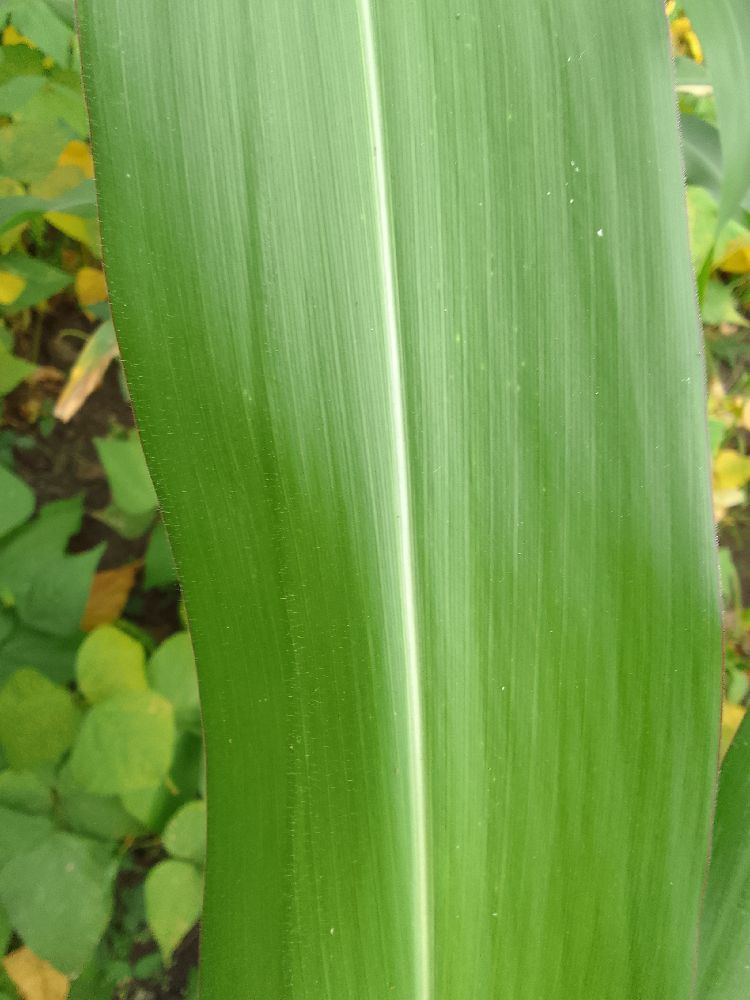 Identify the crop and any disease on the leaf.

maize, healthy
